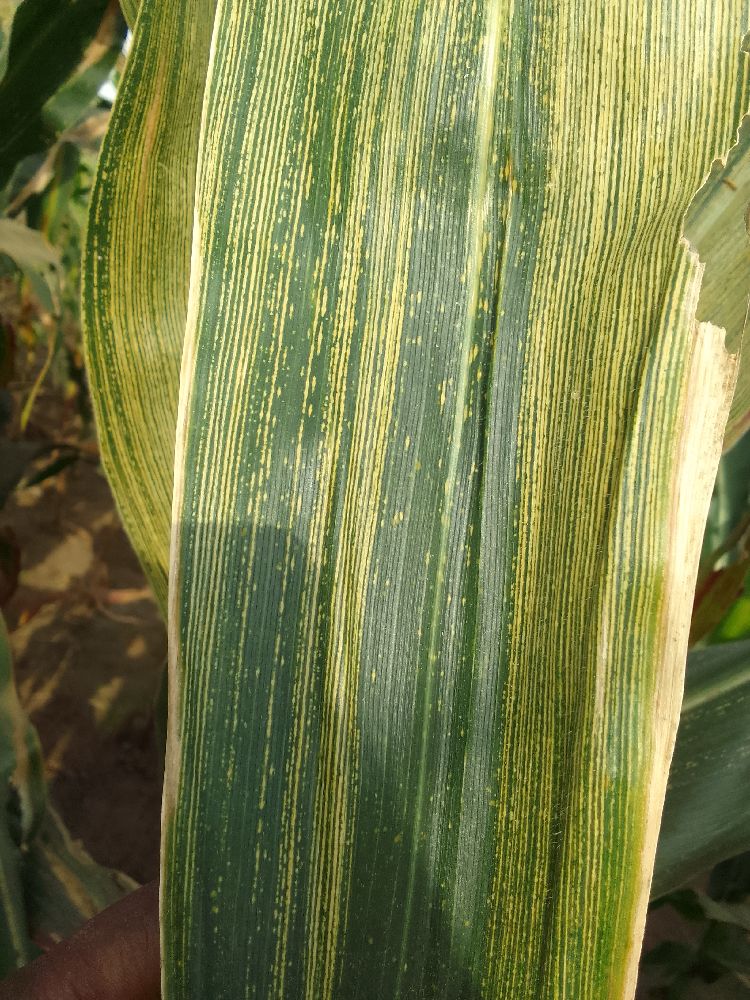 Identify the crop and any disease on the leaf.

maize, maize streak virus
